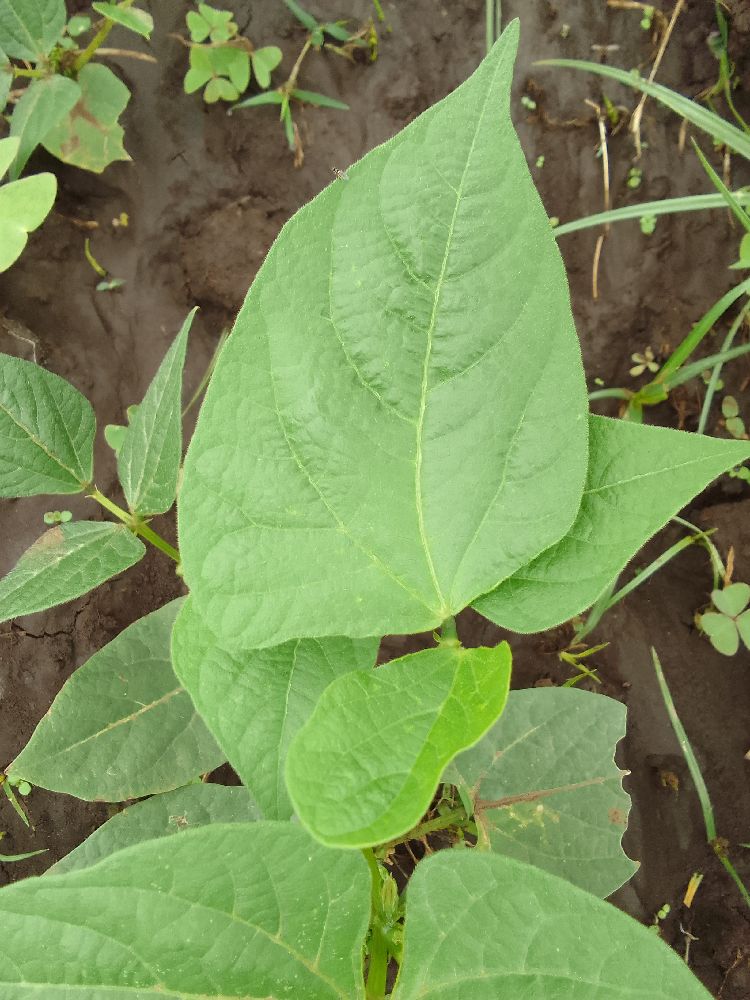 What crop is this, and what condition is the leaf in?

common bean, healthy
